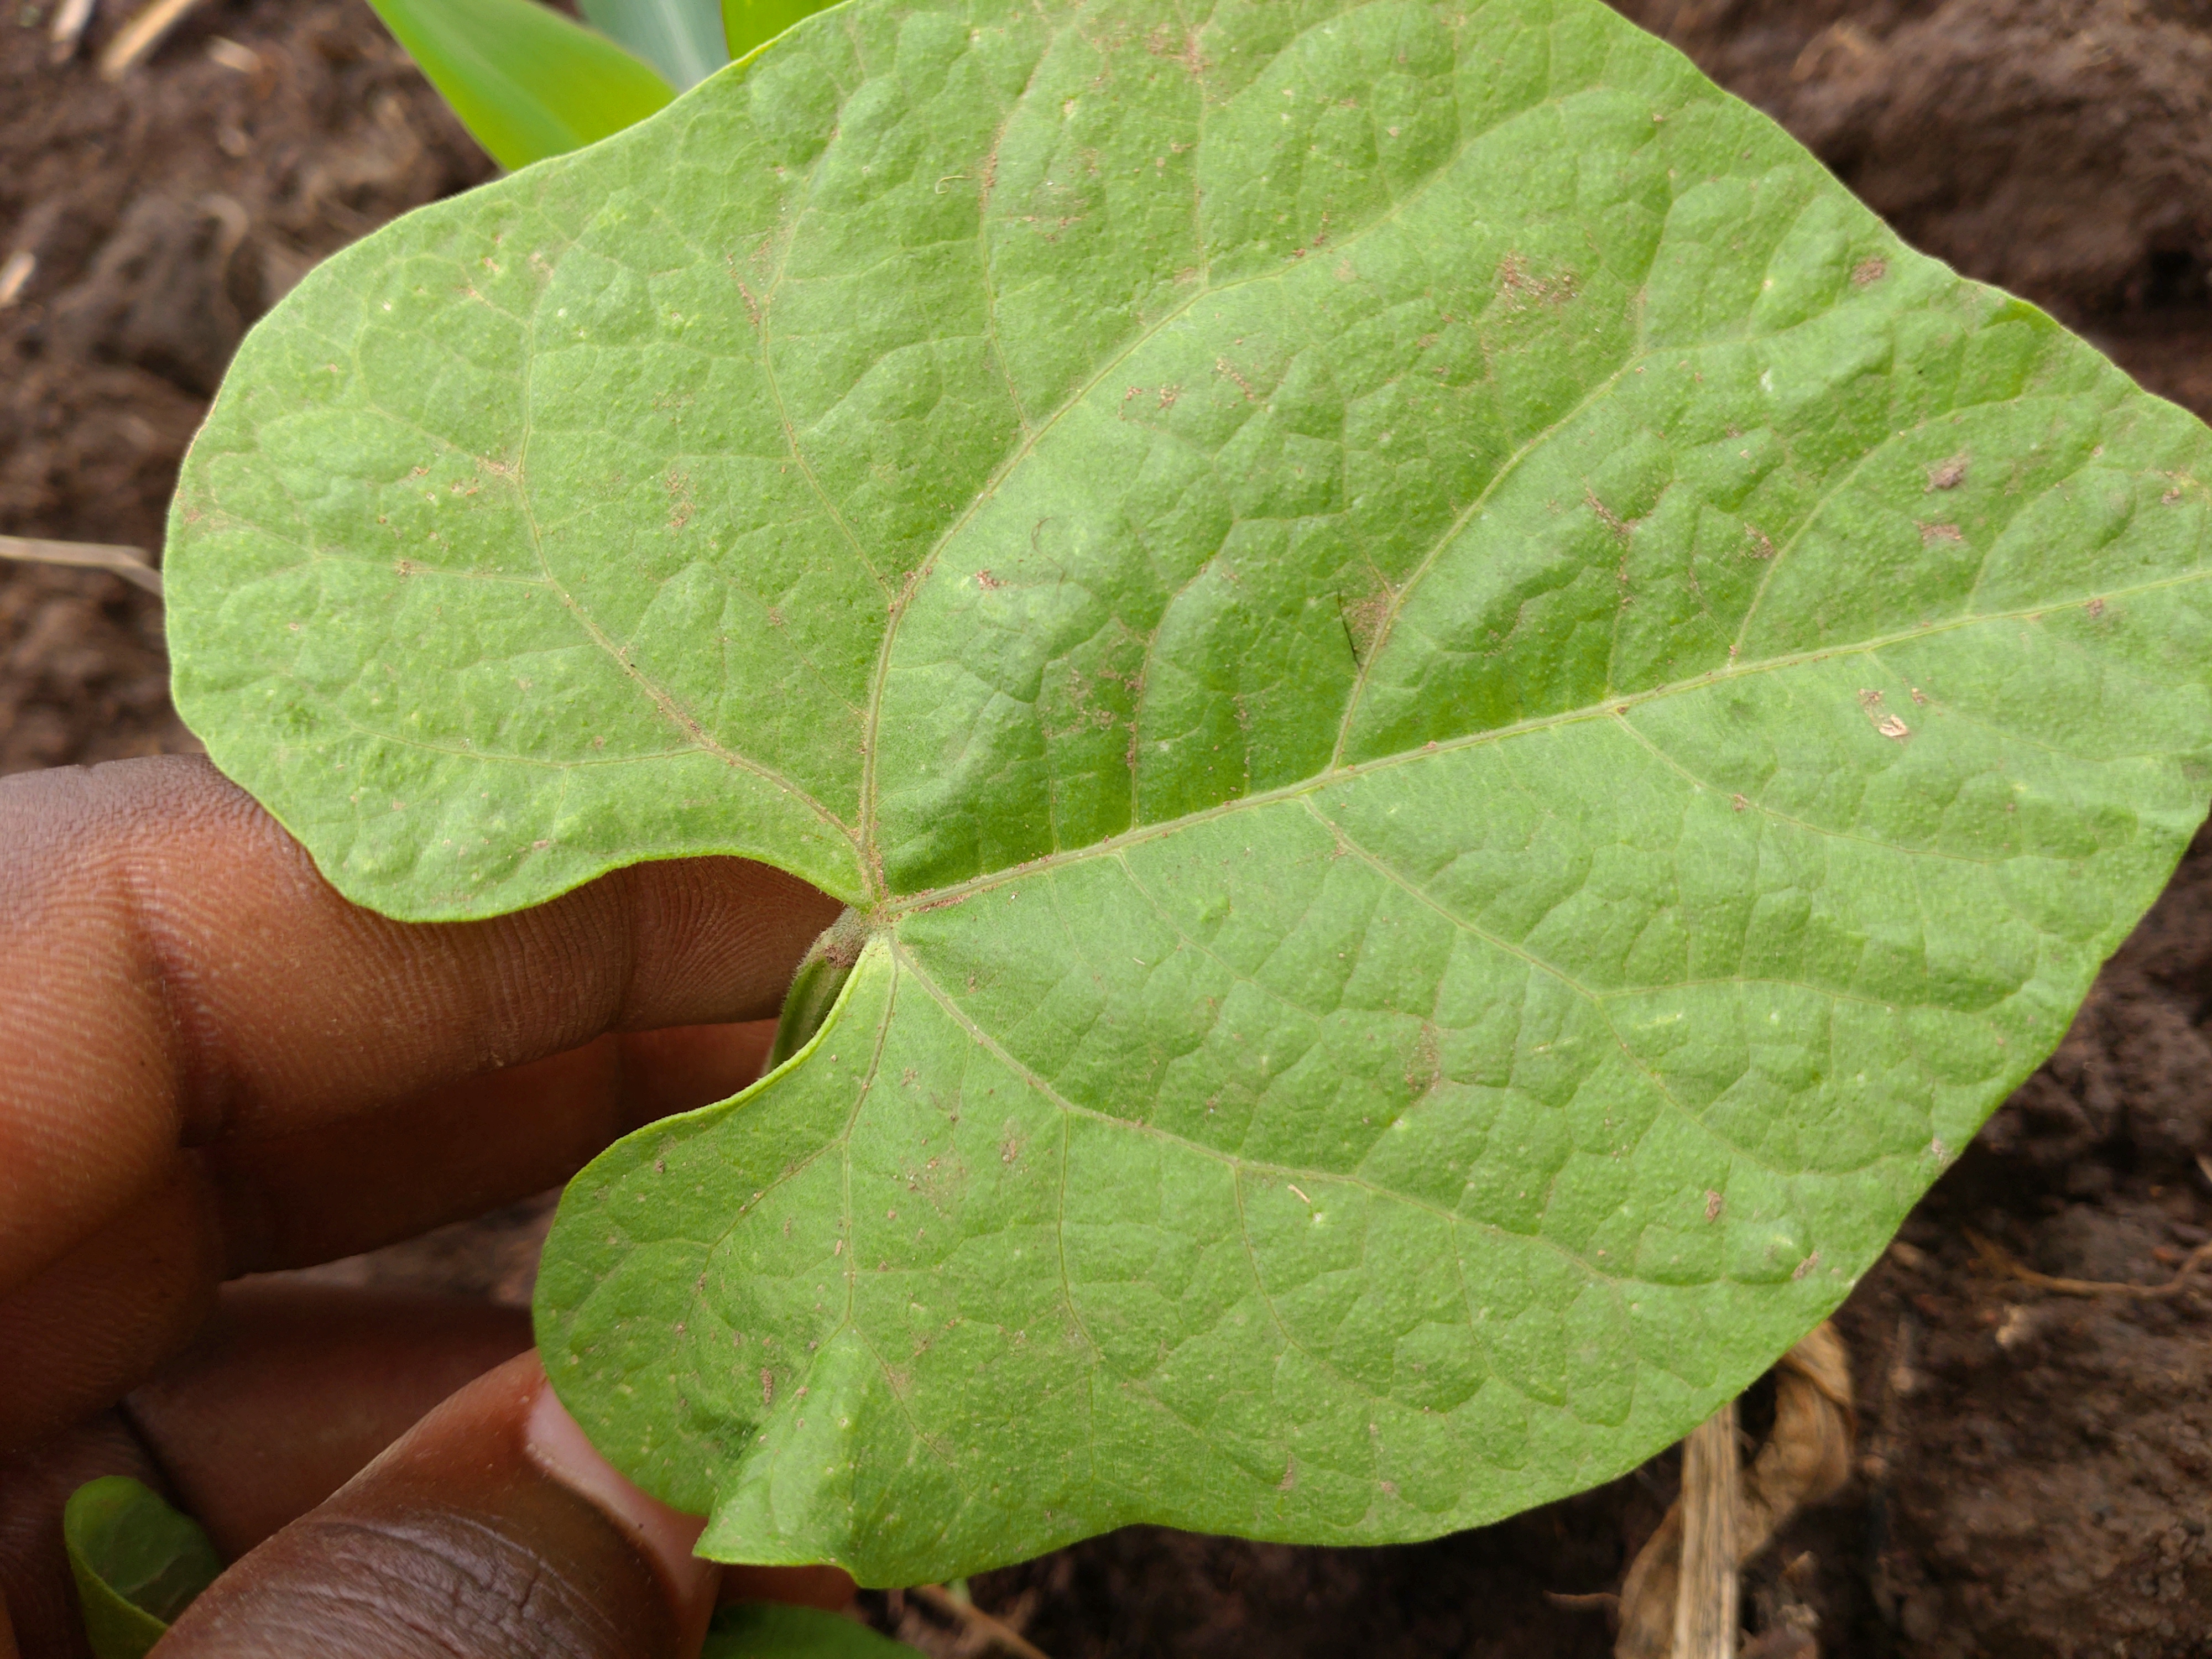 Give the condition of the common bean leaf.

healthy
